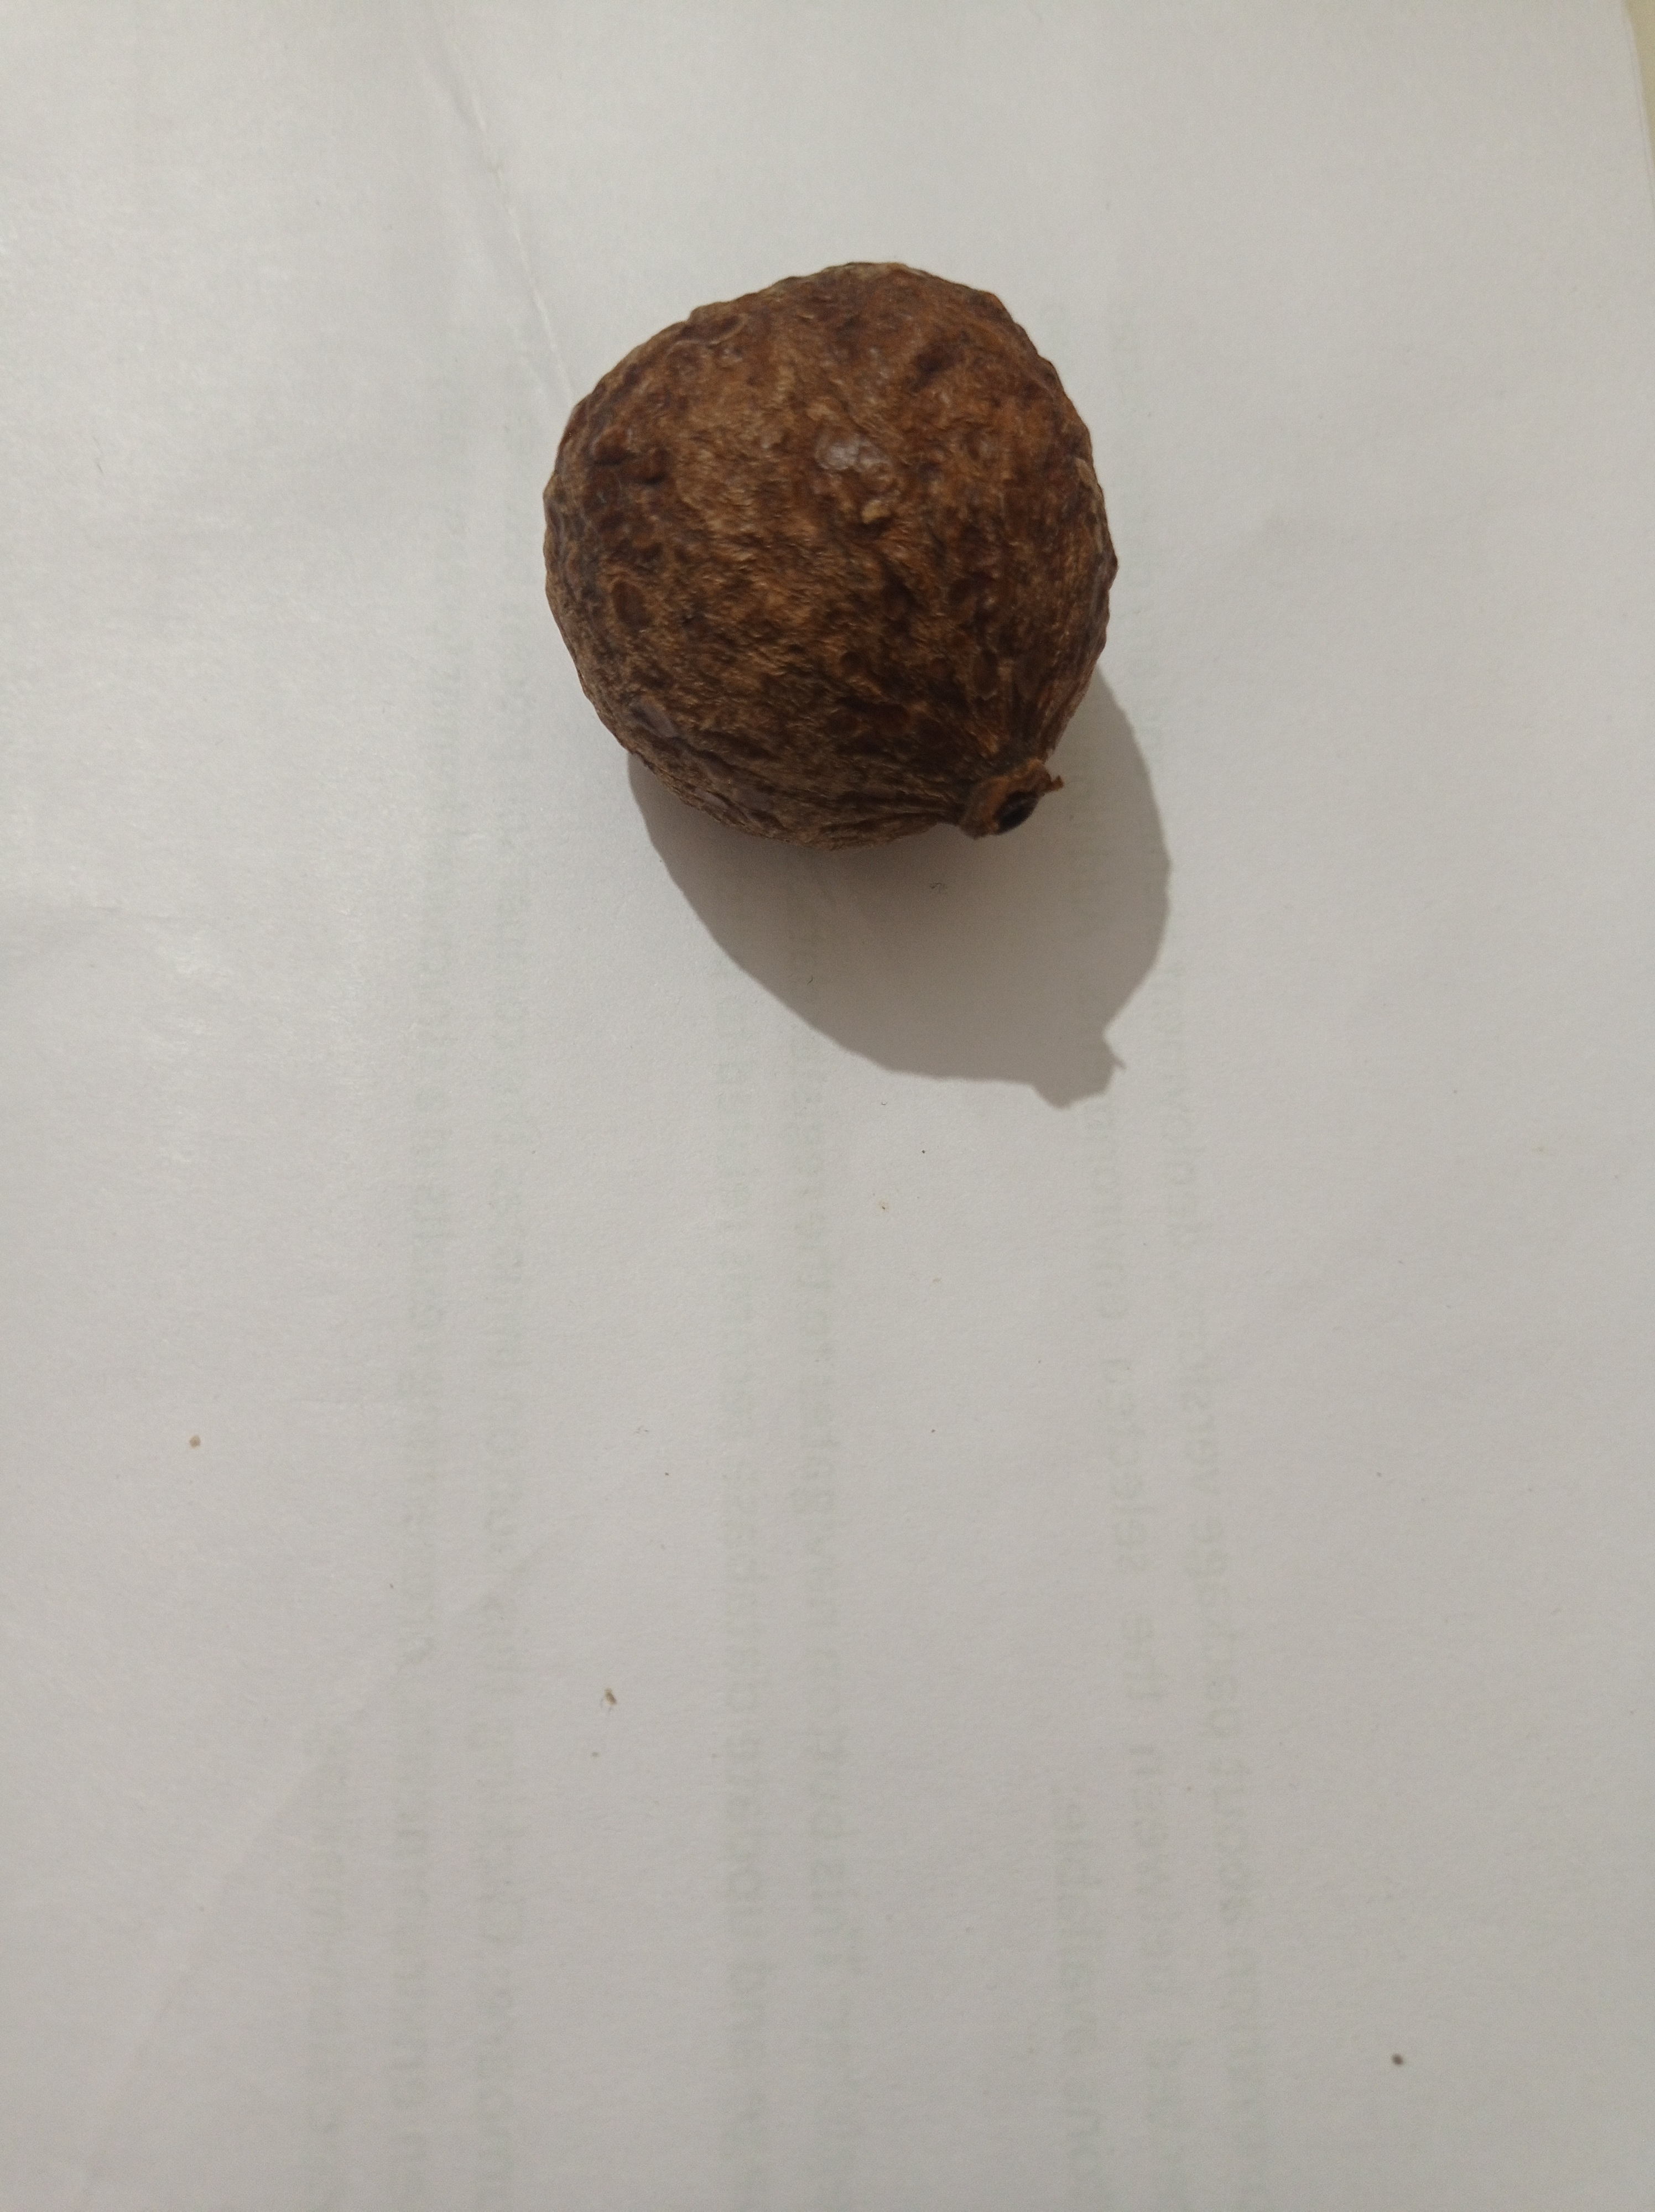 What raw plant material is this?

madanphal
